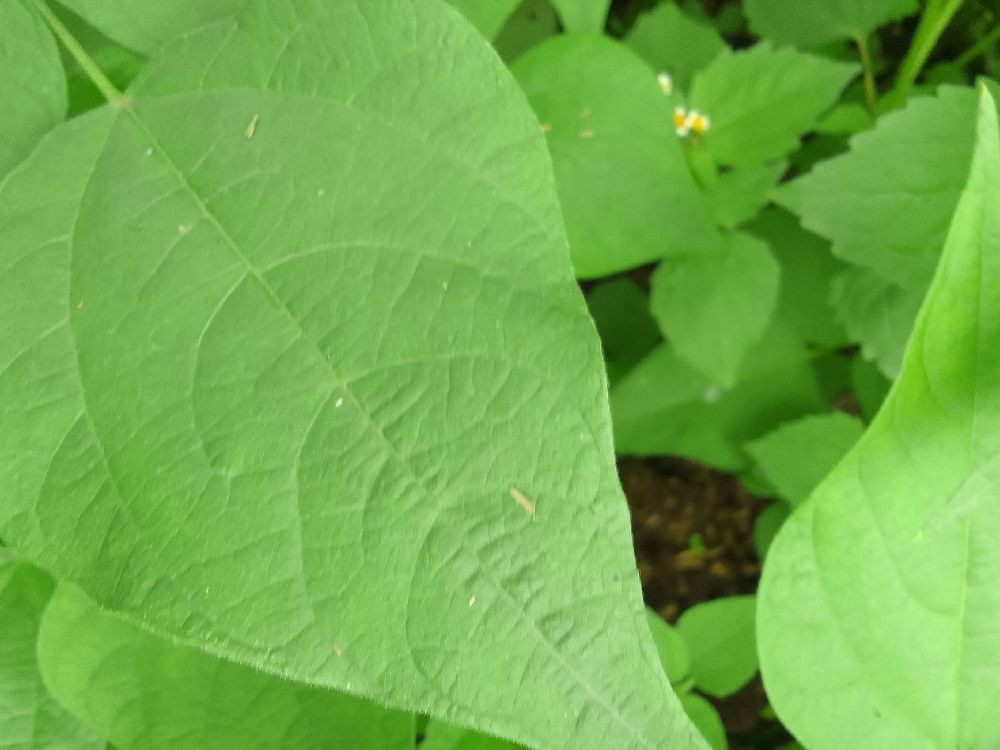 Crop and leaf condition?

common bean, healthy
